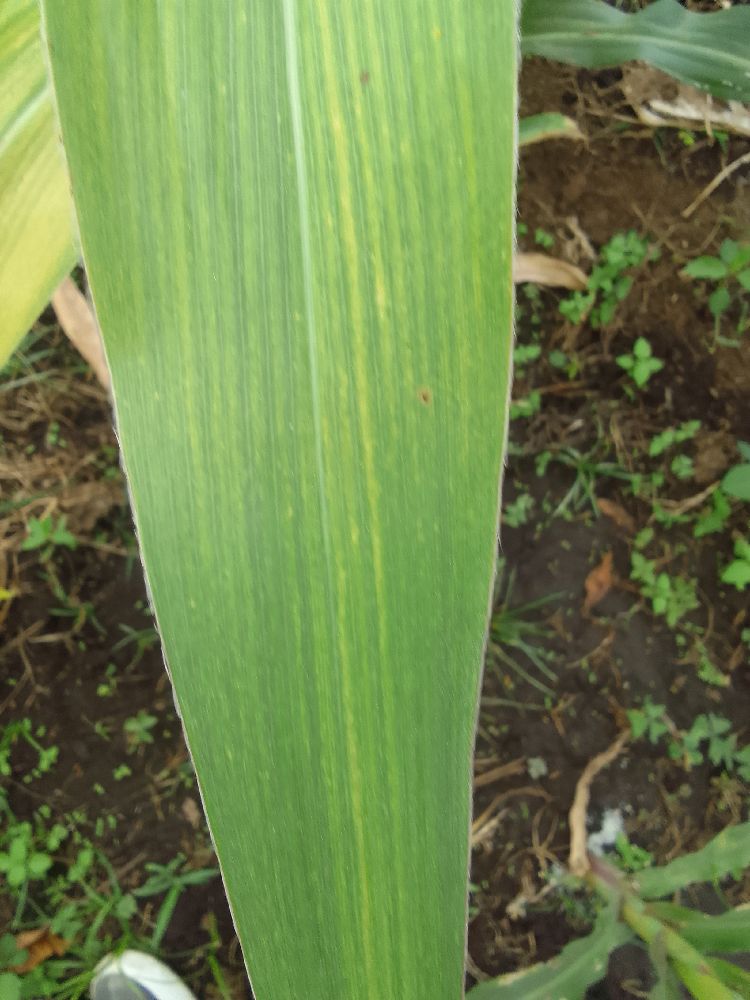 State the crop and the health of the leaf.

maize, maize lethal necrosis
